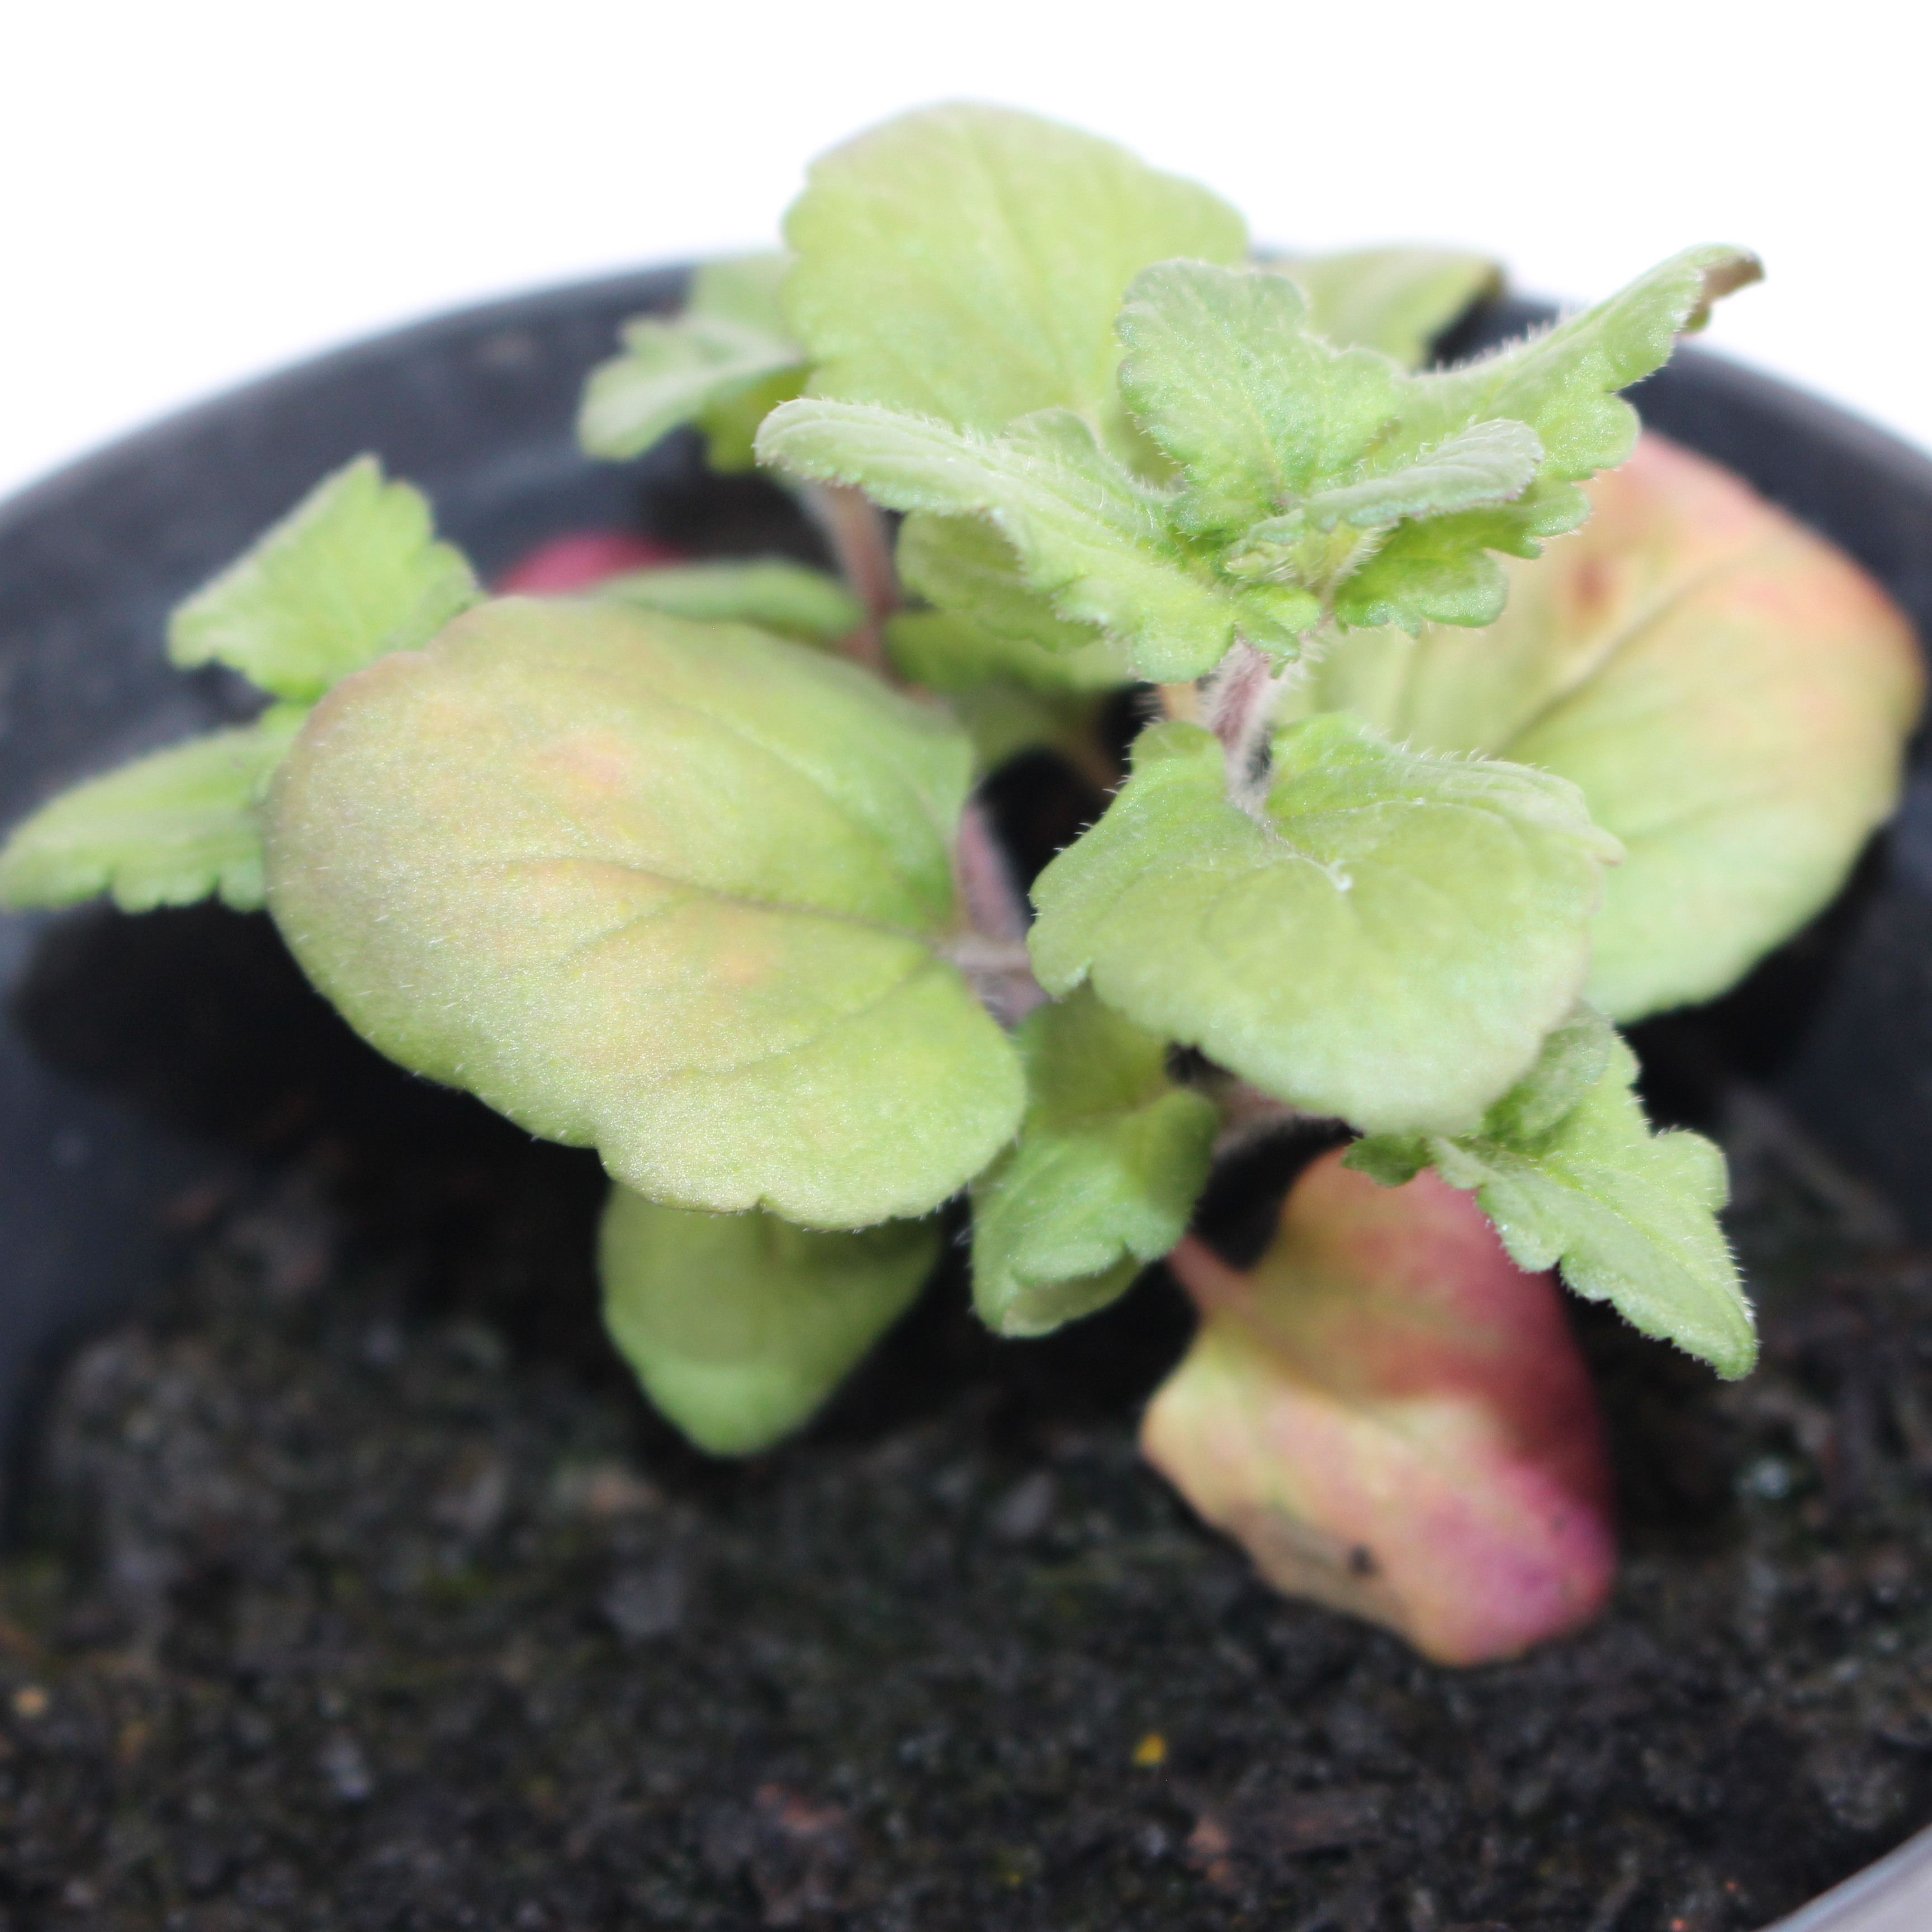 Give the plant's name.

Veronica persica
